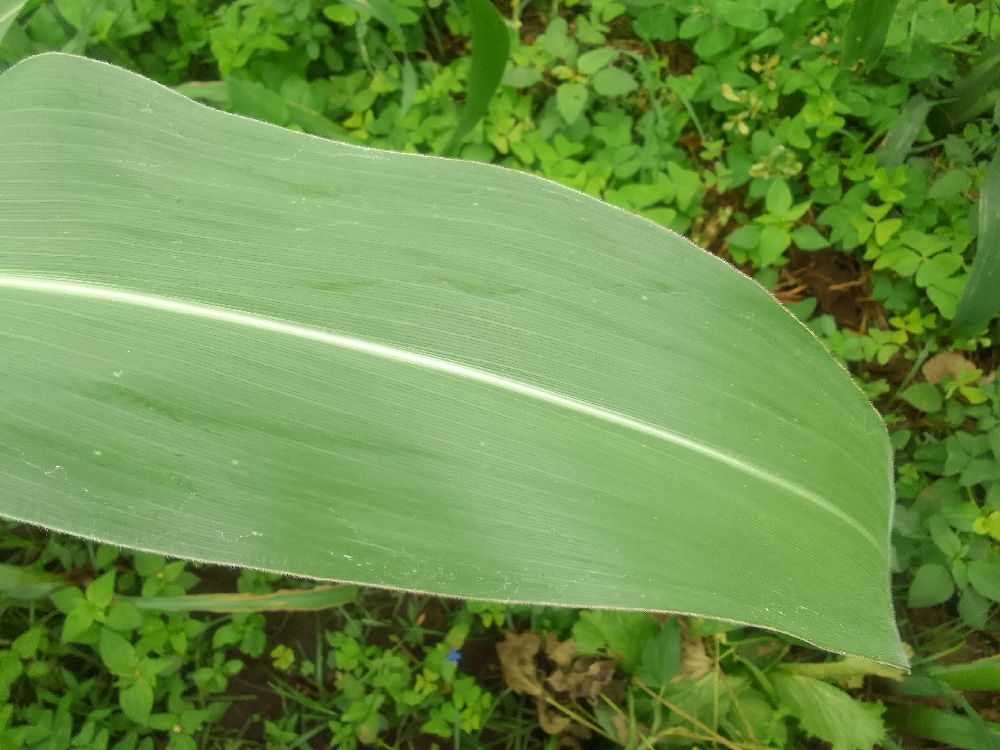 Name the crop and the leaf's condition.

maize, healthy
